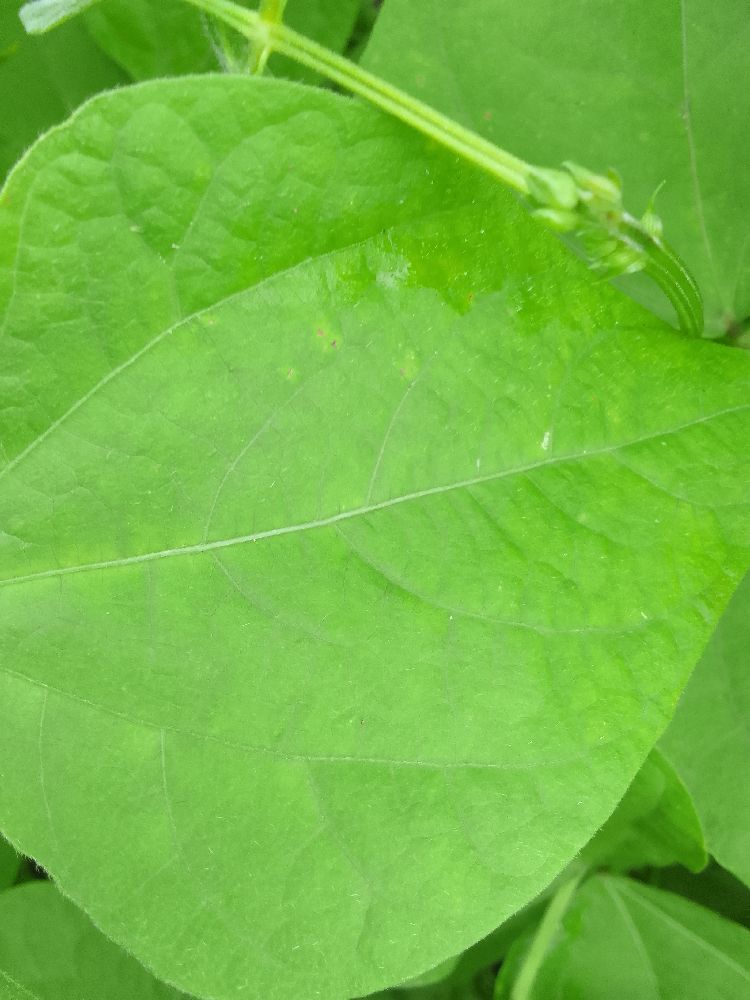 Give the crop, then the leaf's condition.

common bean, healthy
